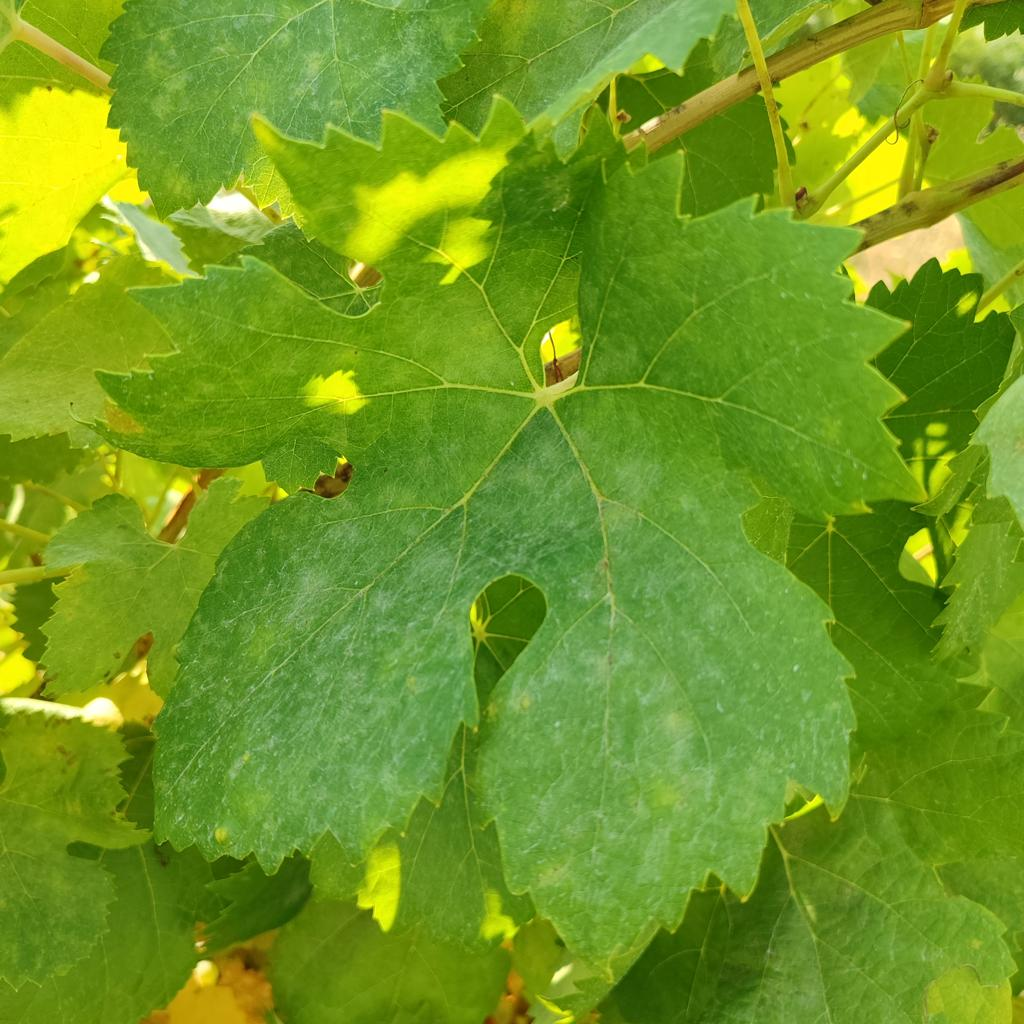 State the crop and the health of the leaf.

grapevine, powdery mildew
